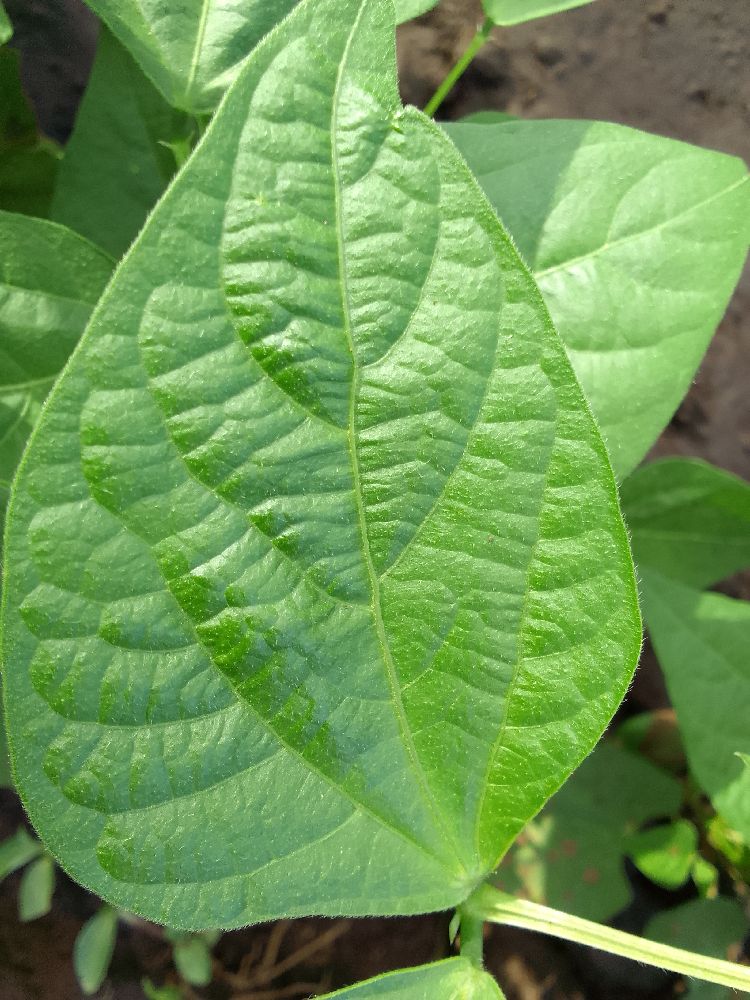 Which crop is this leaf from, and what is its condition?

common bean, healthy
